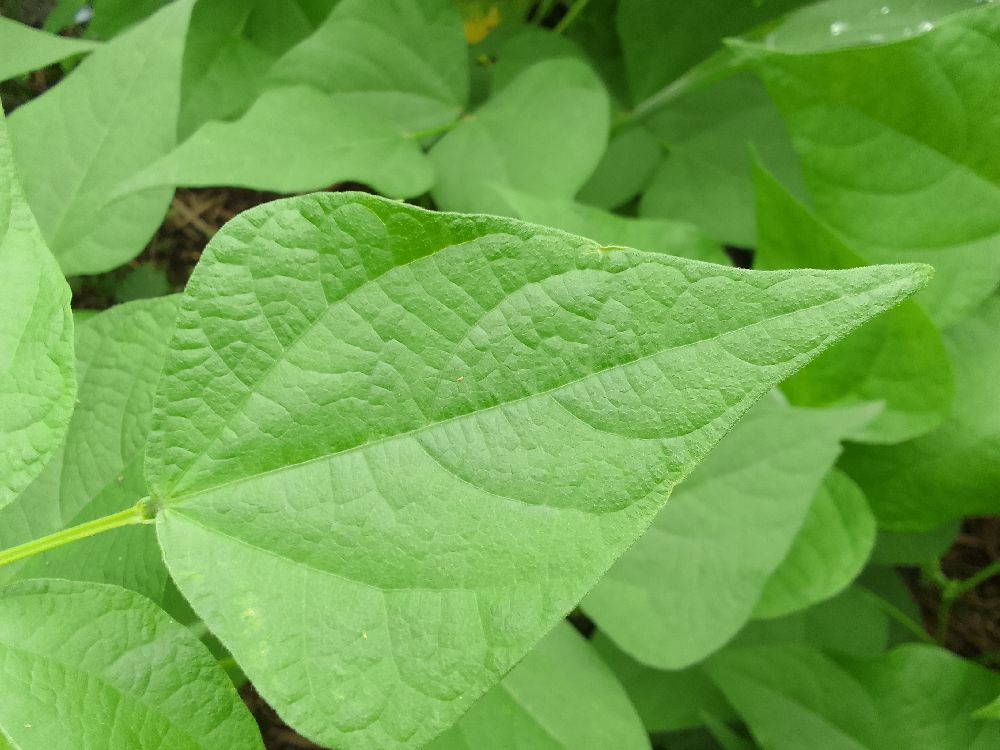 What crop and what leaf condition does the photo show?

common bean, healthy
